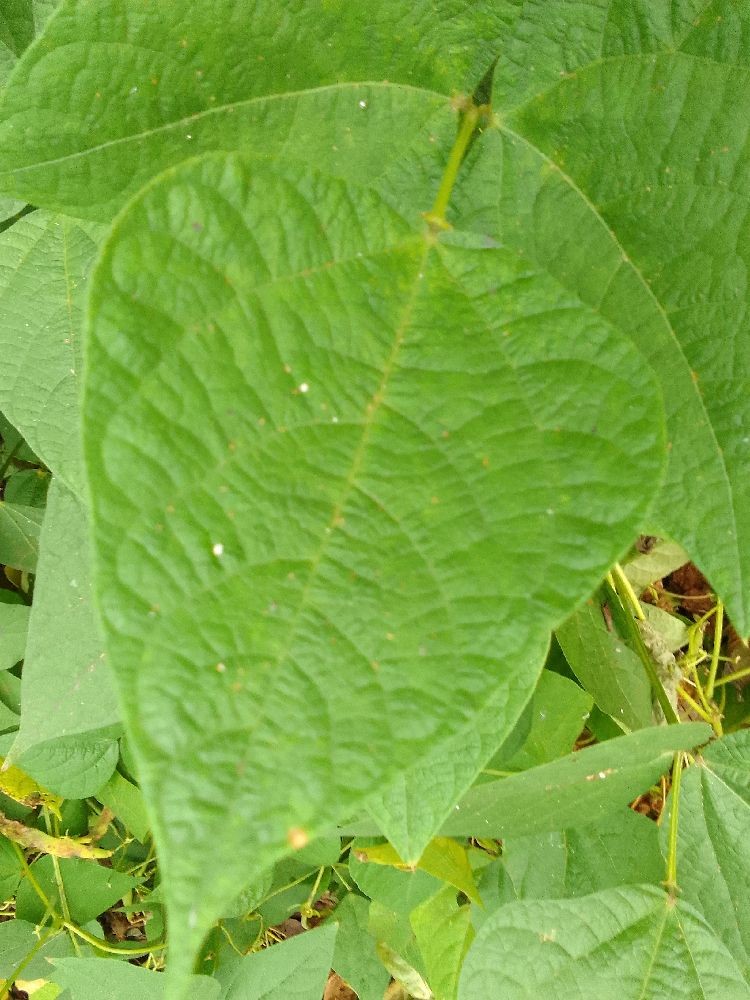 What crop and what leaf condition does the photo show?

common bean, healthy
